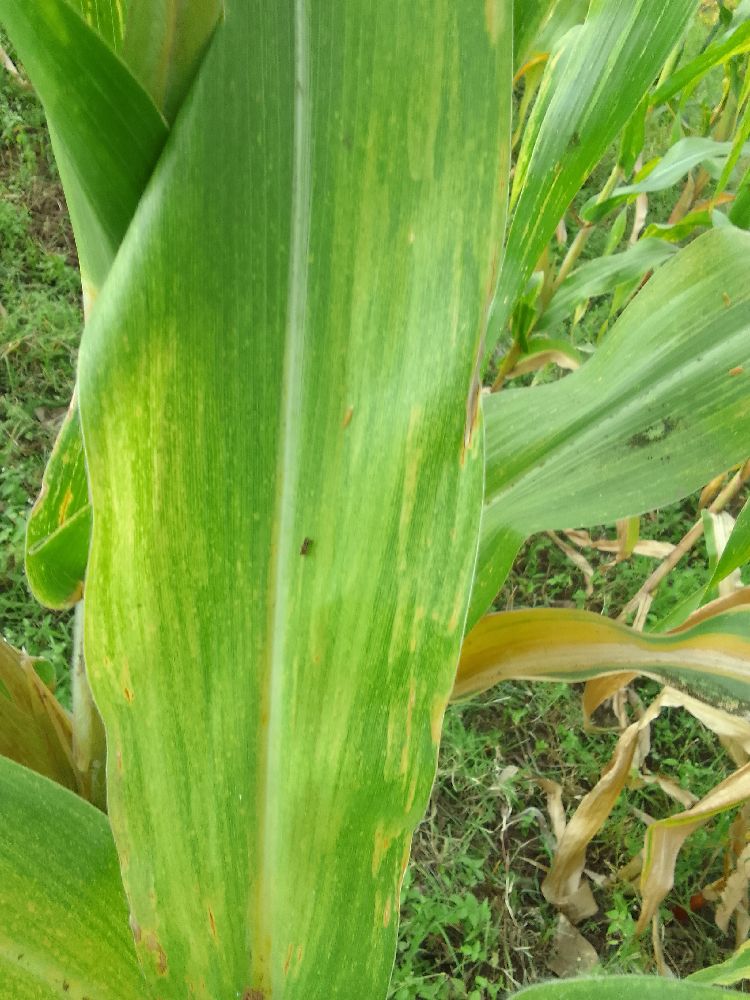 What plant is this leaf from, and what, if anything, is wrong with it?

maize, maize lethal necrosis
